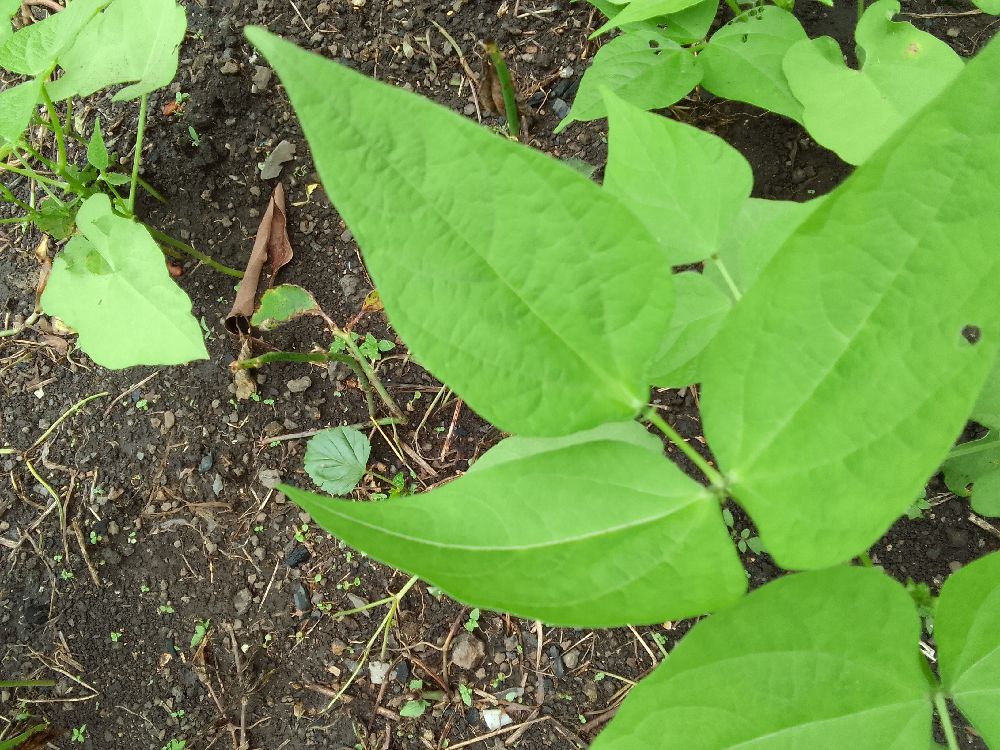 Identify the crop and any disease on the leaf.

common bean, healthy
